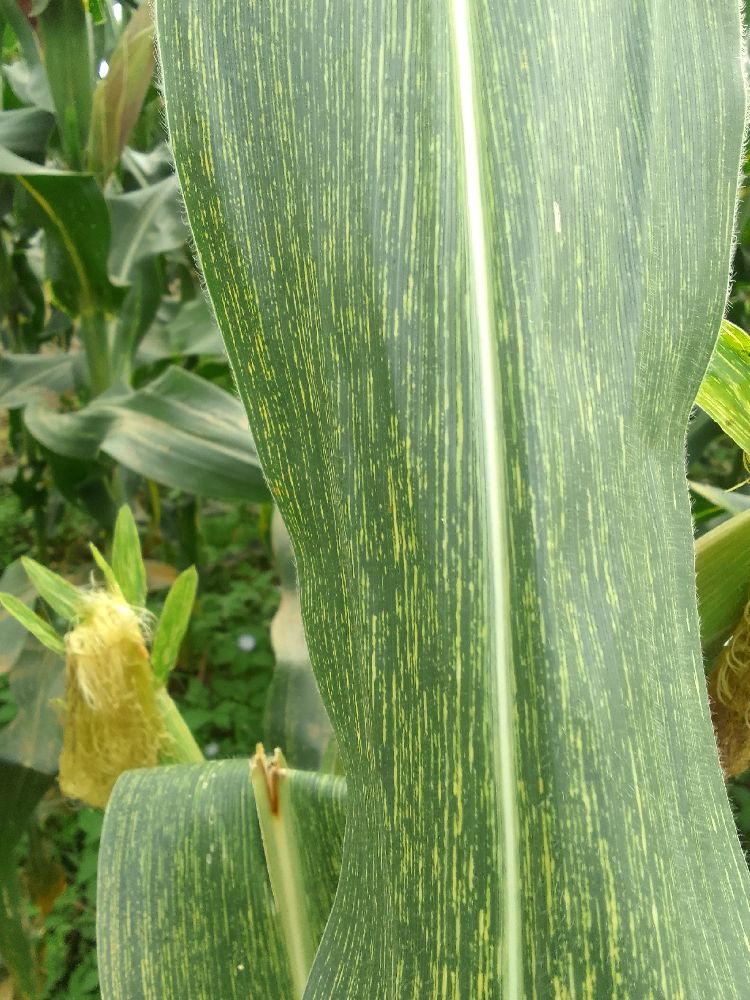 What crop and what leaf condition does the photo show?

maize, maize streak virus
